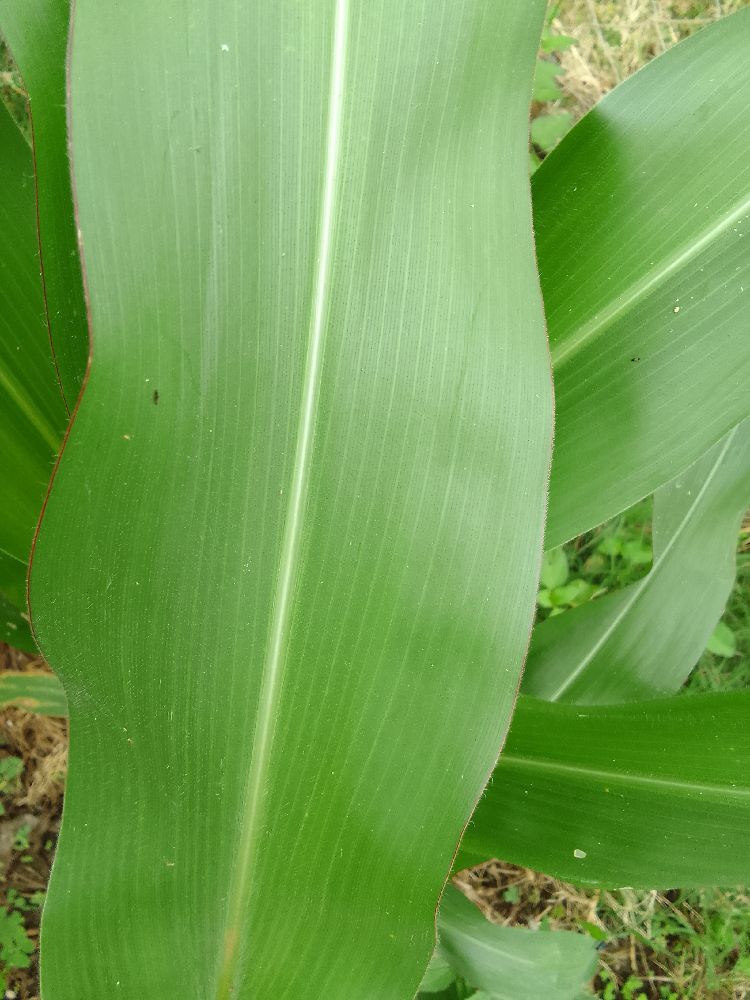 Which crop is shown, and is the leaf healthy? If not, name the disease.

maize, healthy
